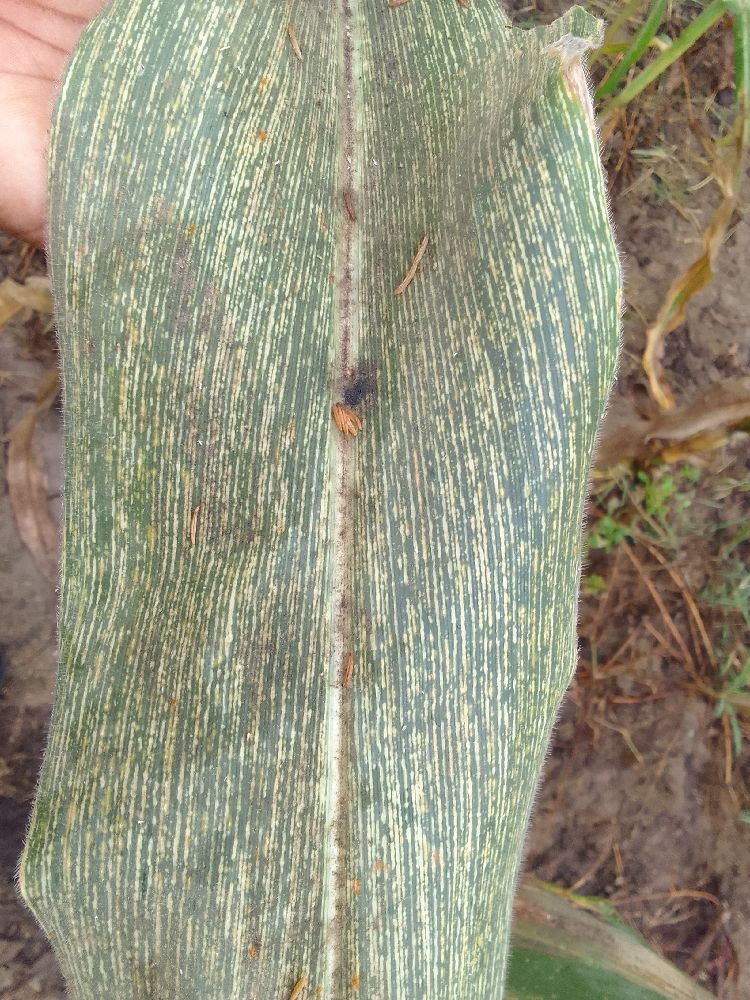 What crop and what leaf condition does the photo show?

maize, maize streak virus
